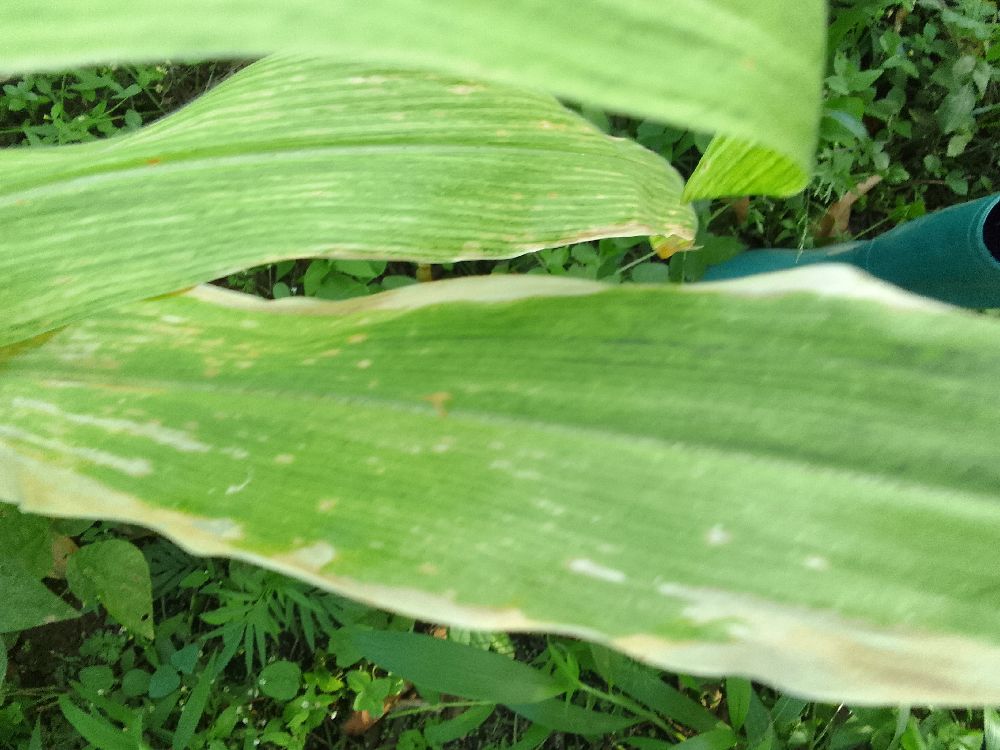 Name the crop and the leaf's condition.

maize, maize lethal necrosis
